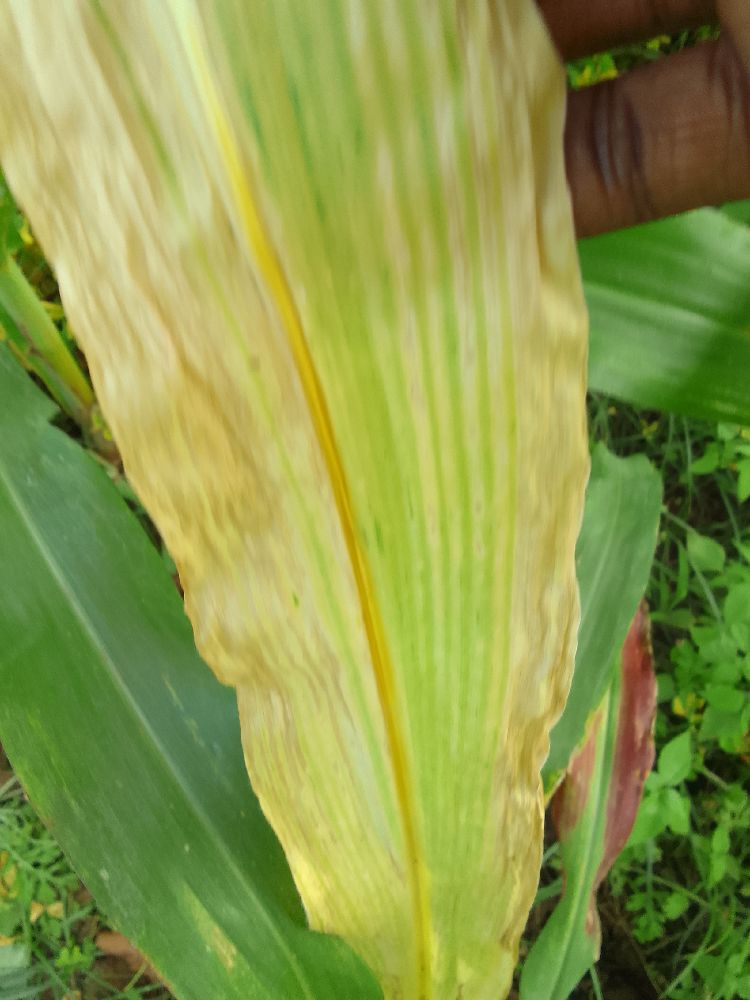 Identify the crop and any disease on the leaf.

maize, maize lethal necrosis
